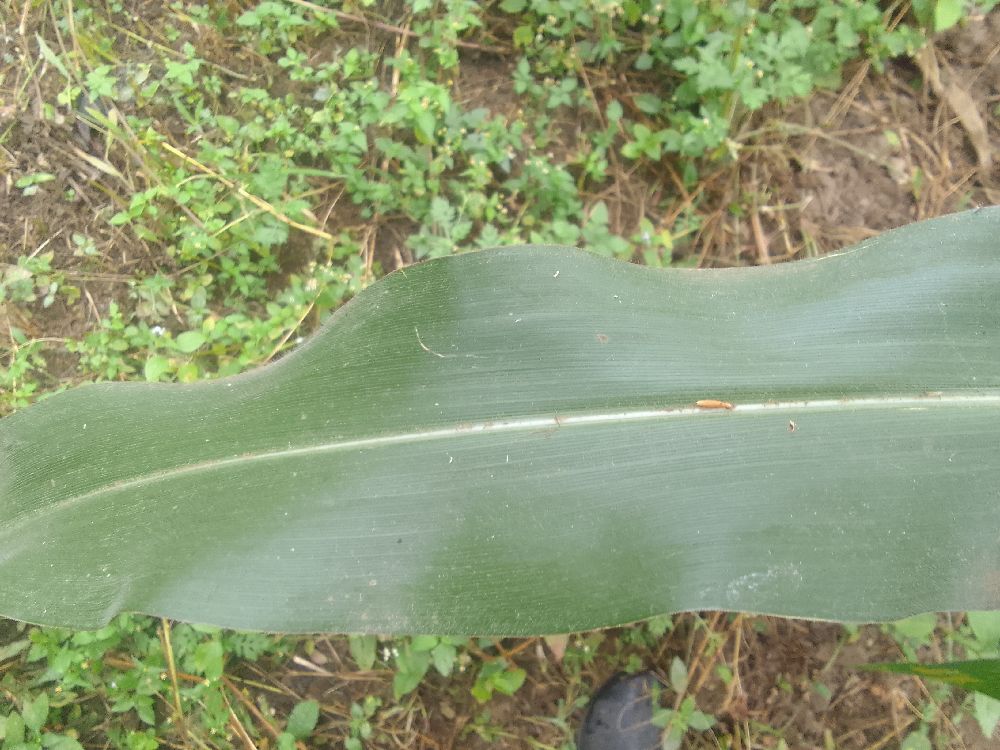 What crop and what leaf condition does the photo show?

maize, healthy
